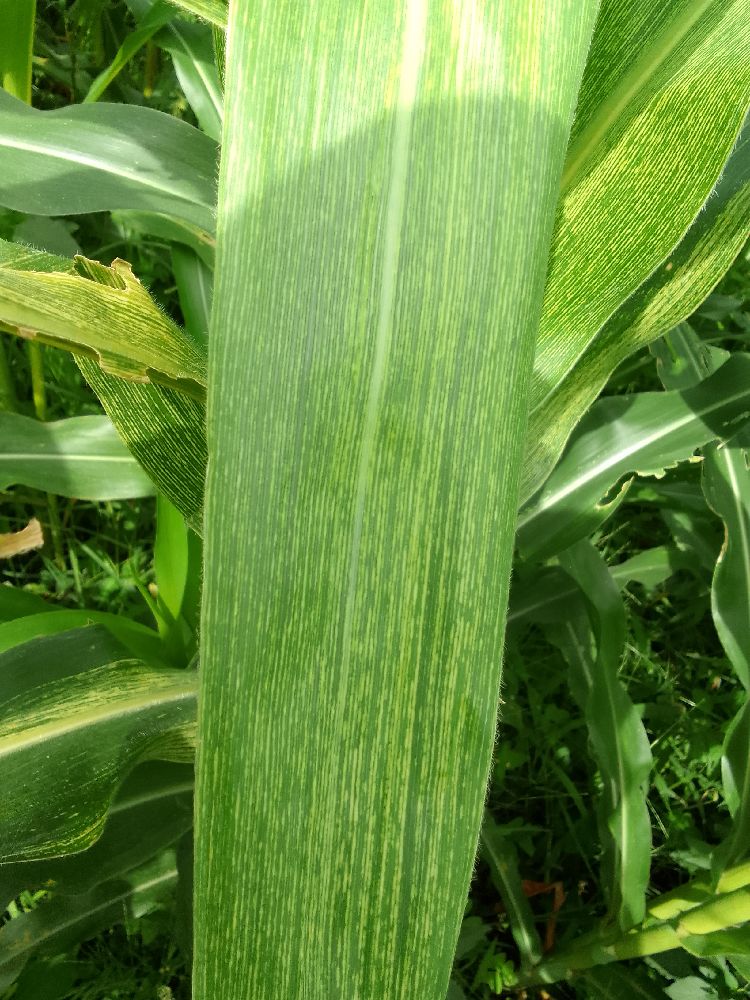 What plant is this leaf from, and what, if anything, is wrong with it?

maize, maize streak virus
